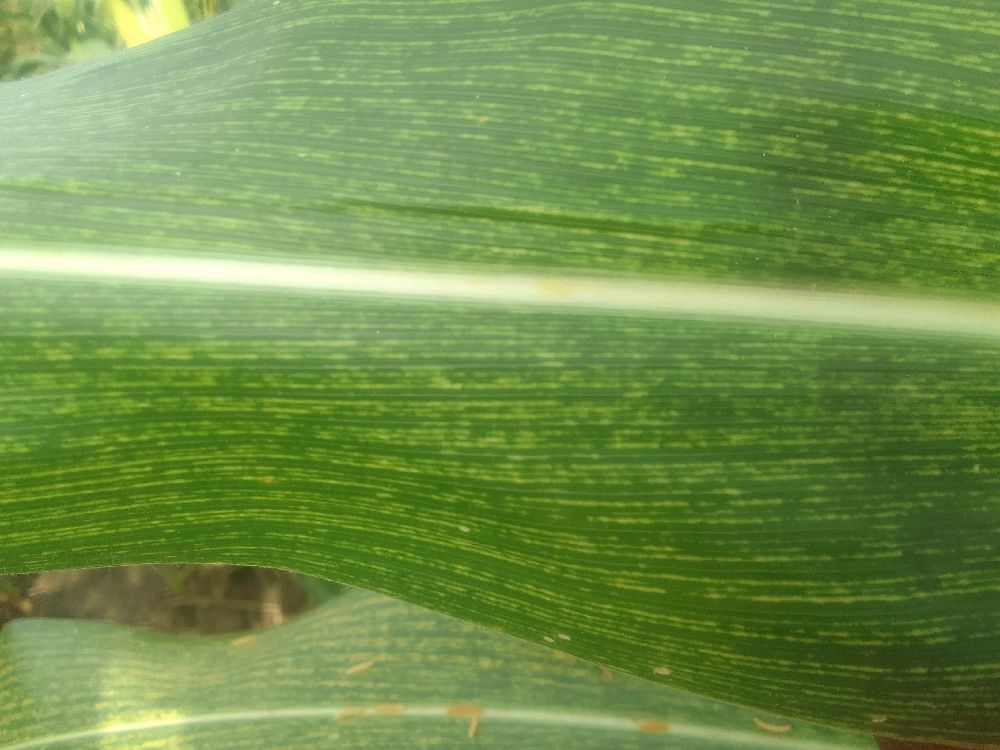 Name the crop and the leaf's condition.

maize, maize streak virus
